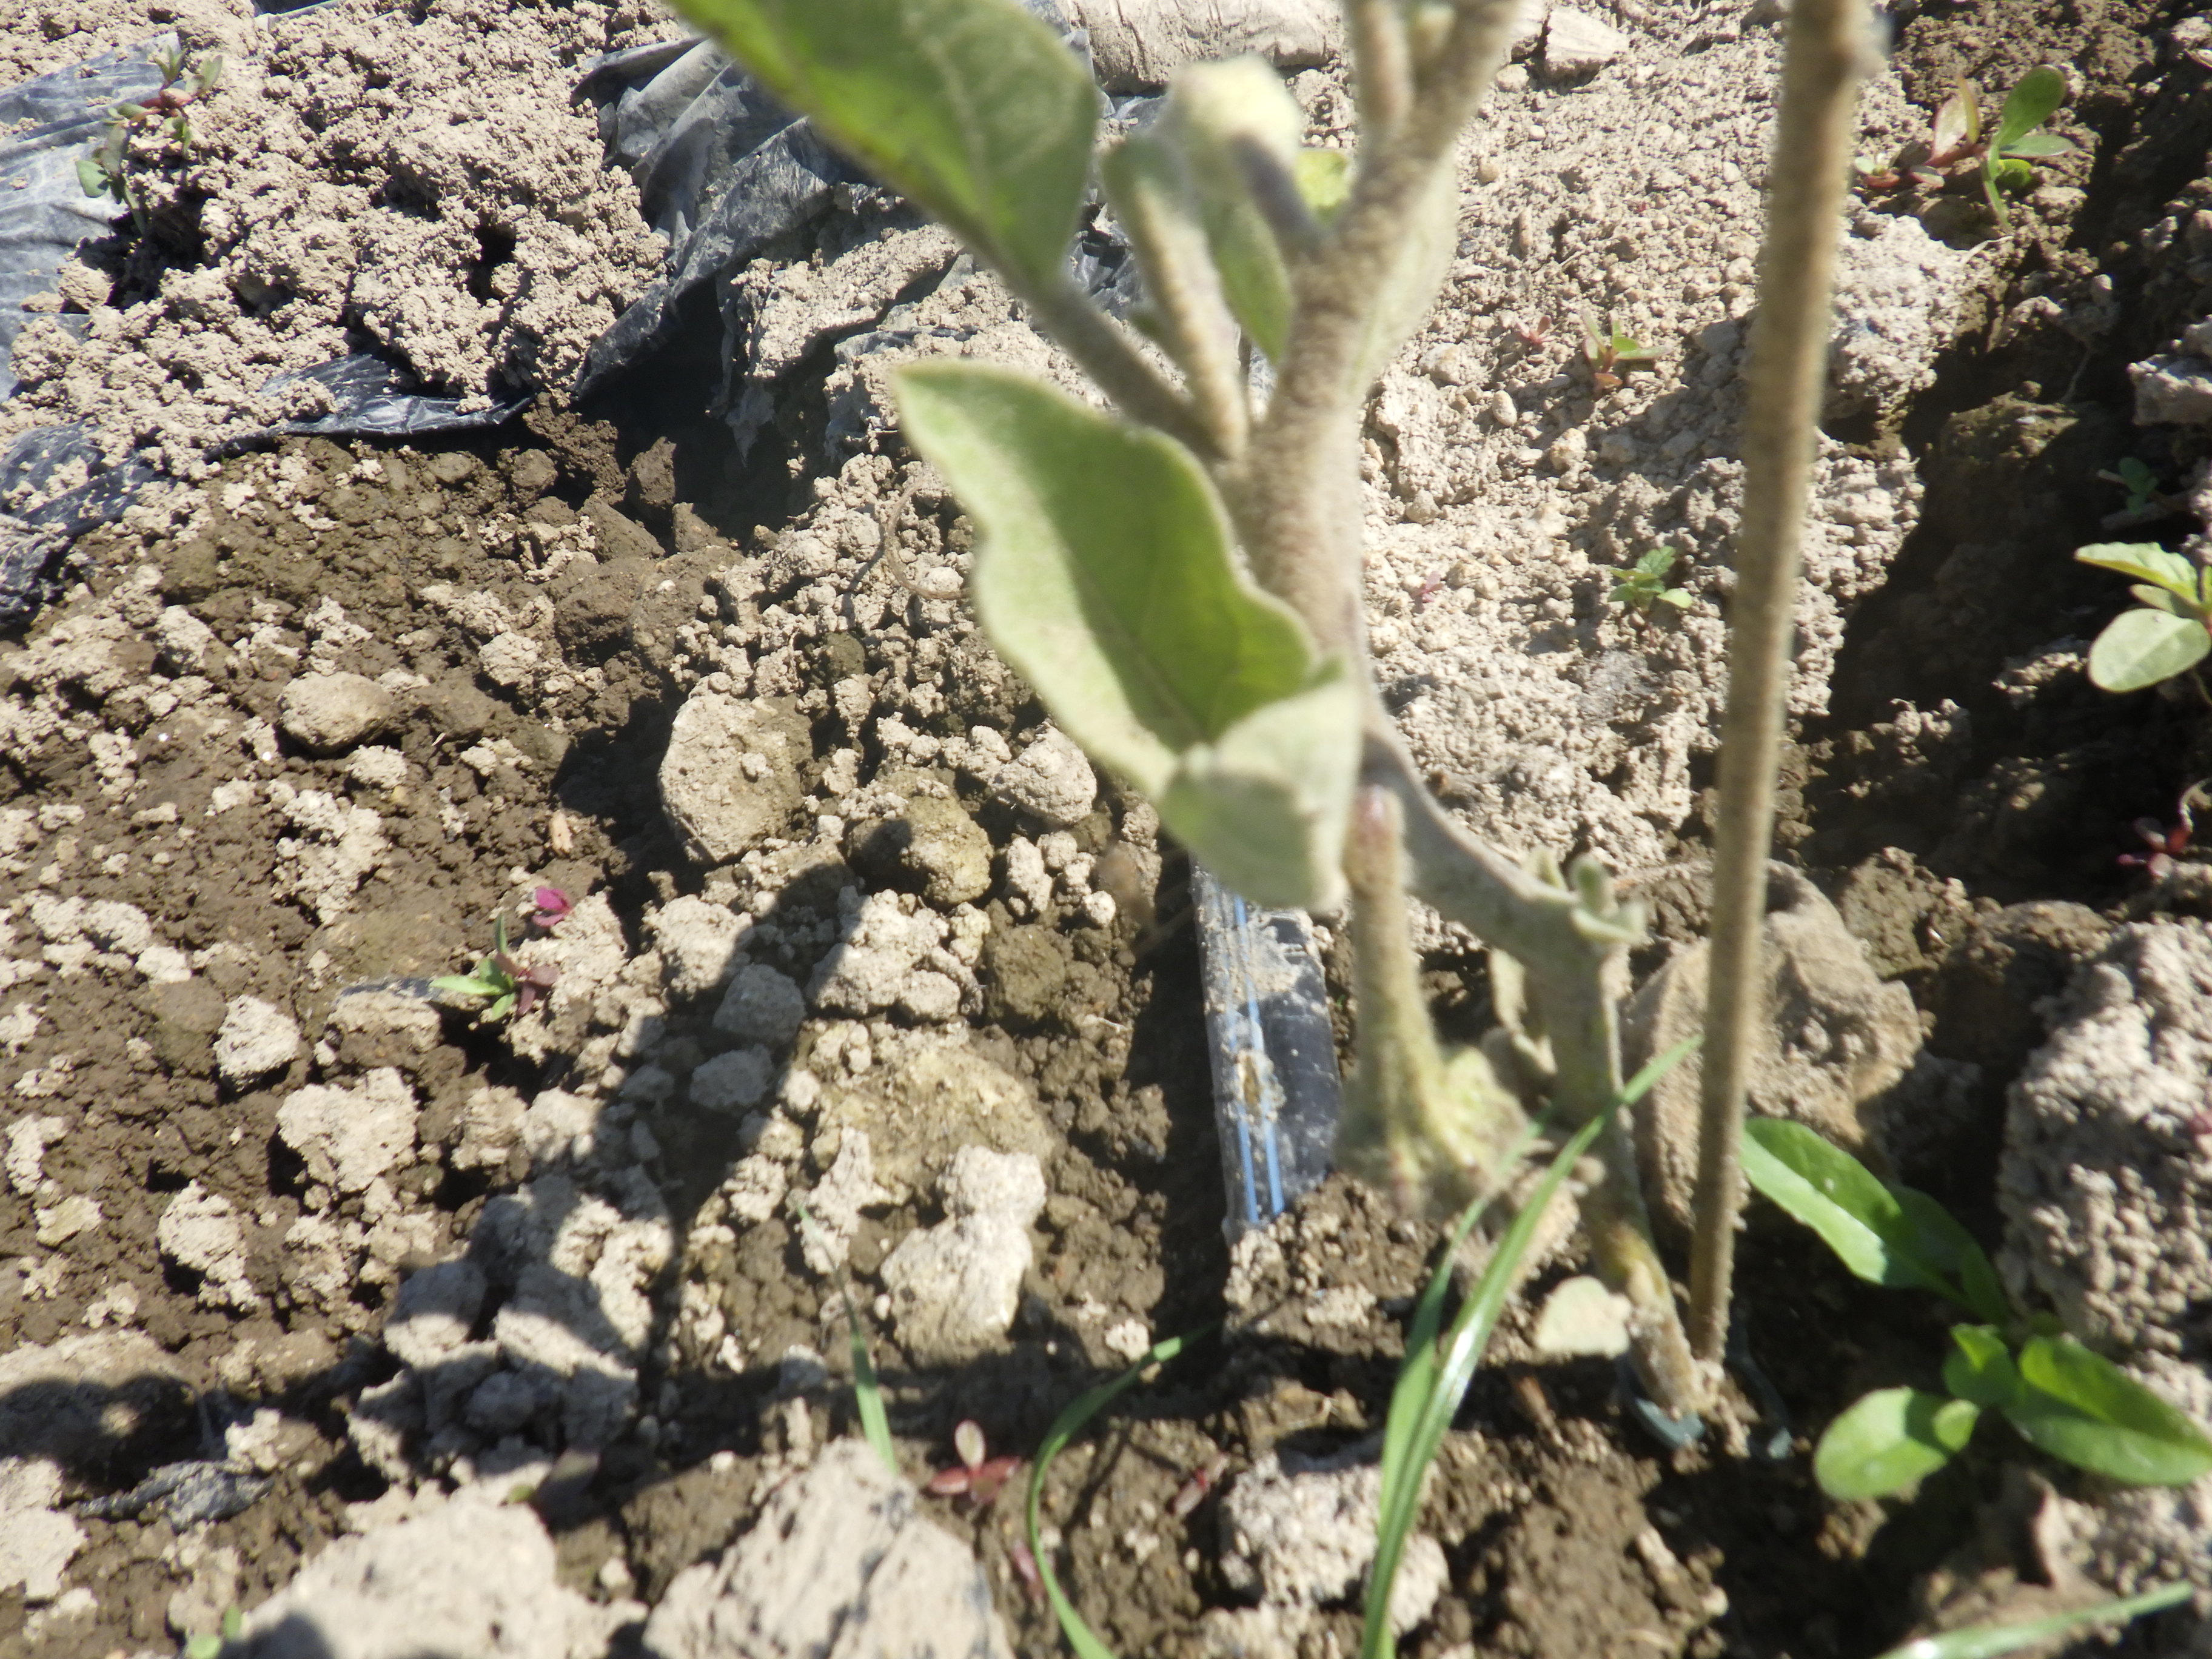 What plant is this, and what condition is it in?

aubergine, excess water
